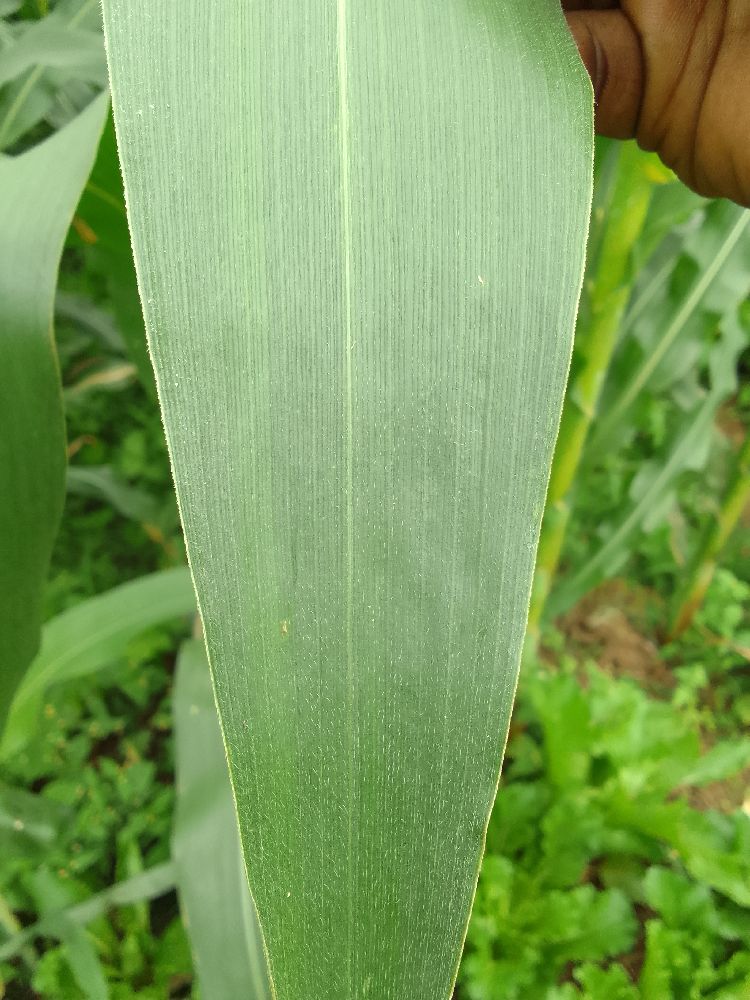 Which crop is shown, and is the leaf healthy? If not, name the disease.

maize, healthy
